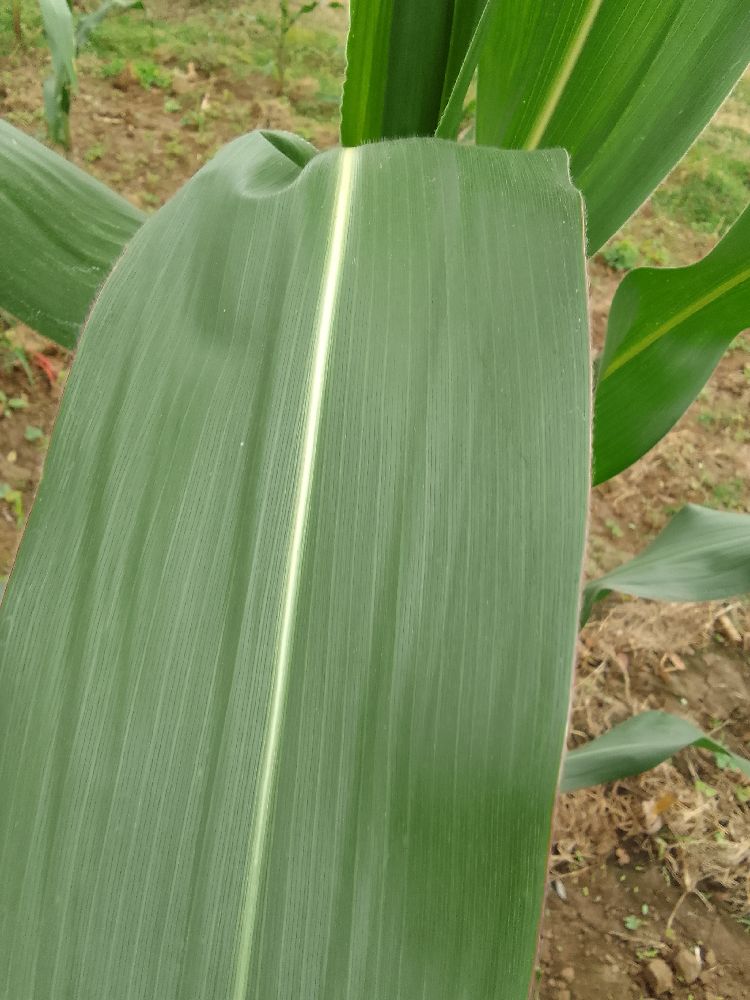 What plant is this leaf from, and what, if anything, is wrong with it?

maize, healthy
